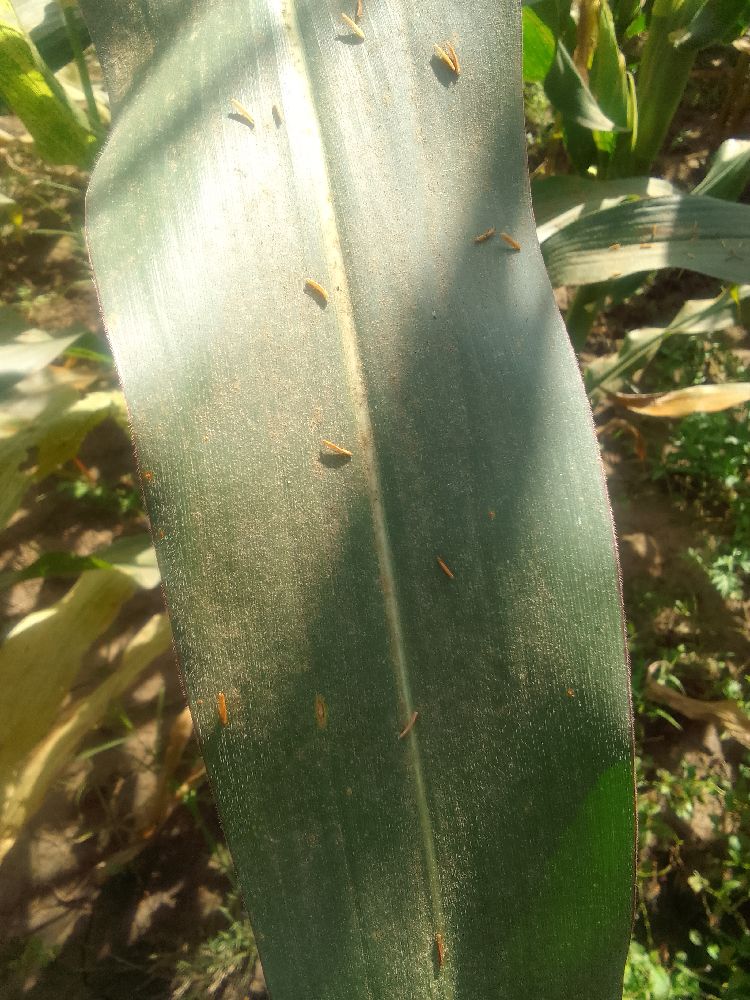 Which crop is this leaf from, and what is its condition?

maize, healthy
